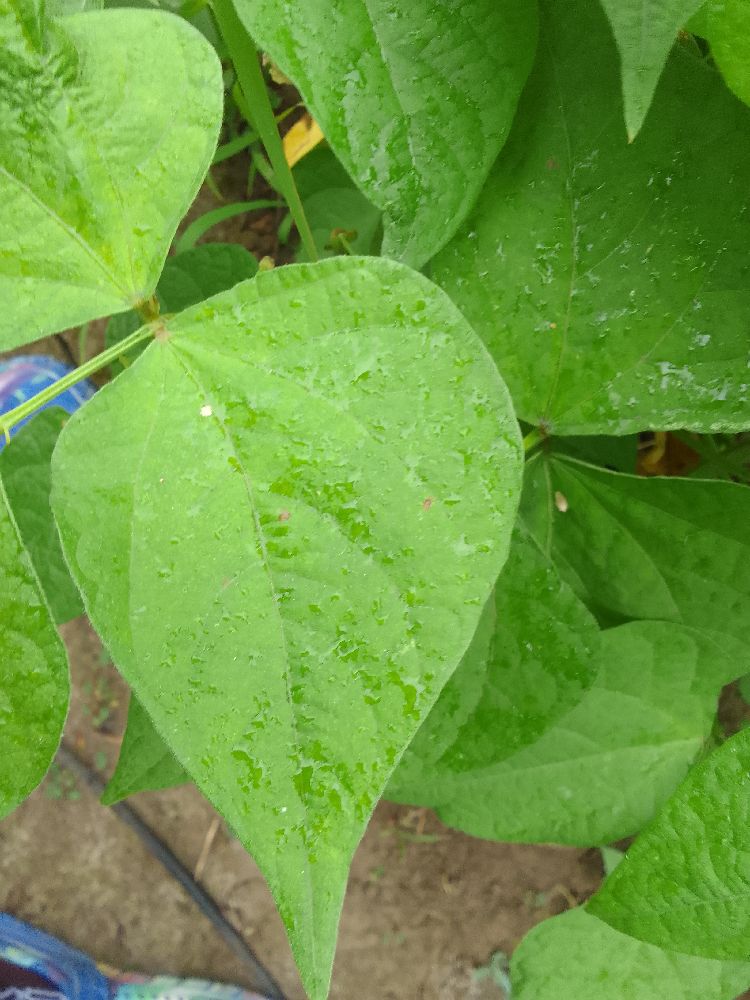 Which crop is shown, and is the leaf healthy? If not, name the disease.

common bean, healthy
